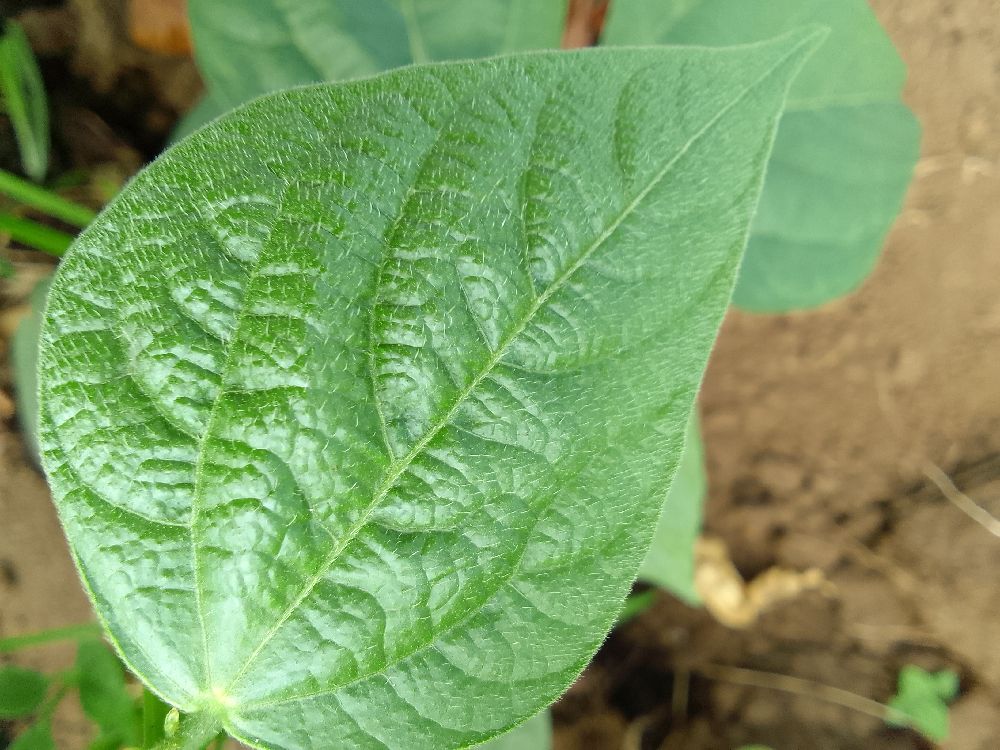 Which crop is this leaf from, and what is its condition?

common bean, healthy
